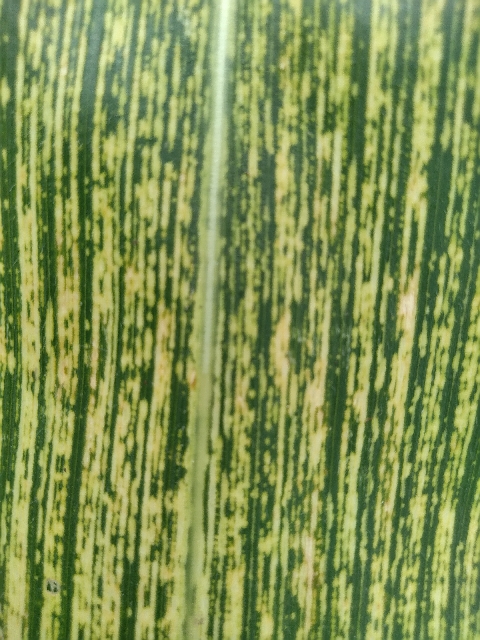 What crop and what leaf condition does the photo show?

maize, maize streak virus
